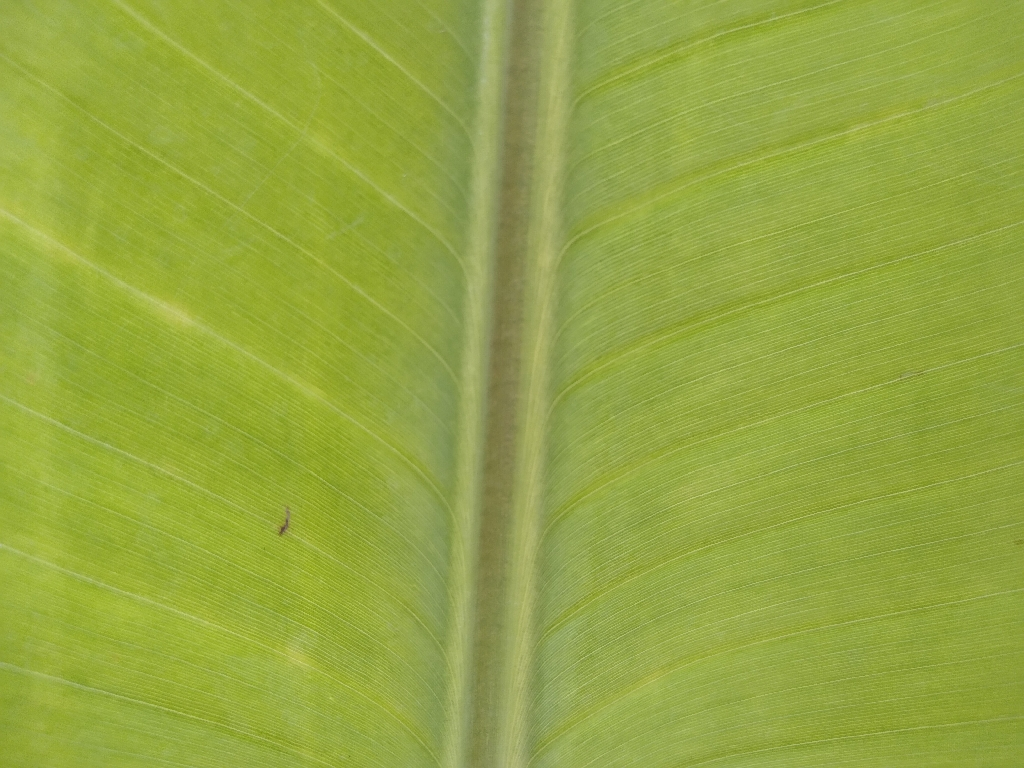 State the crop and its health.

banana, healthy
